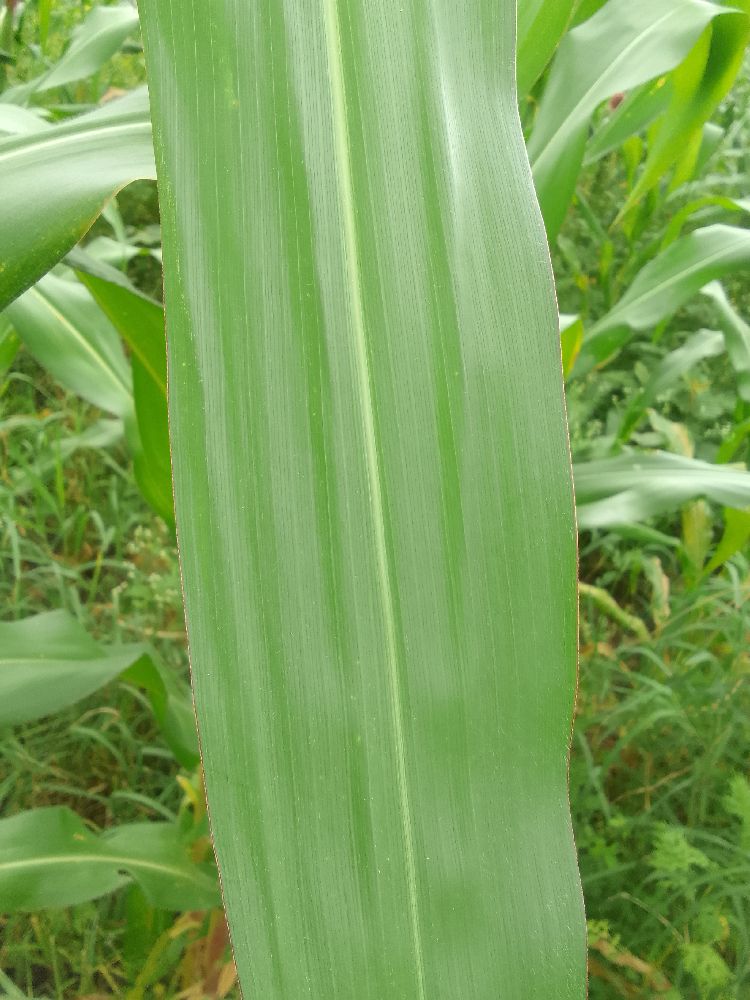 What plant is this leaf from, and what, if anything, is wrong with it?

maize, healthy
